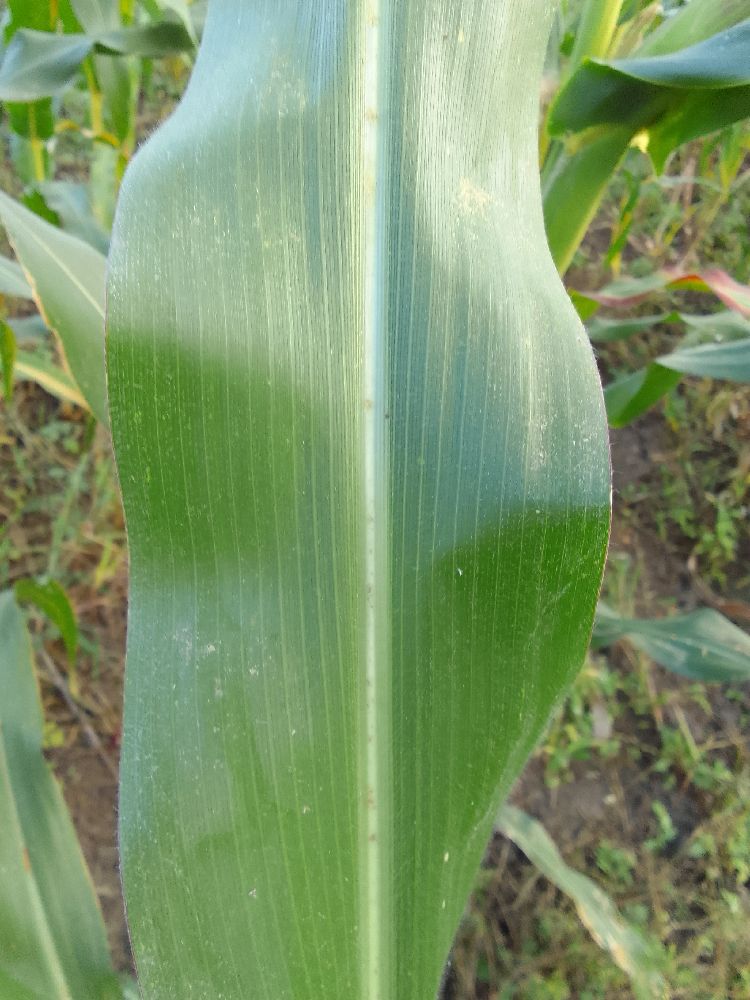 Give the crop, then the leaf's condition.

maize, healthy
